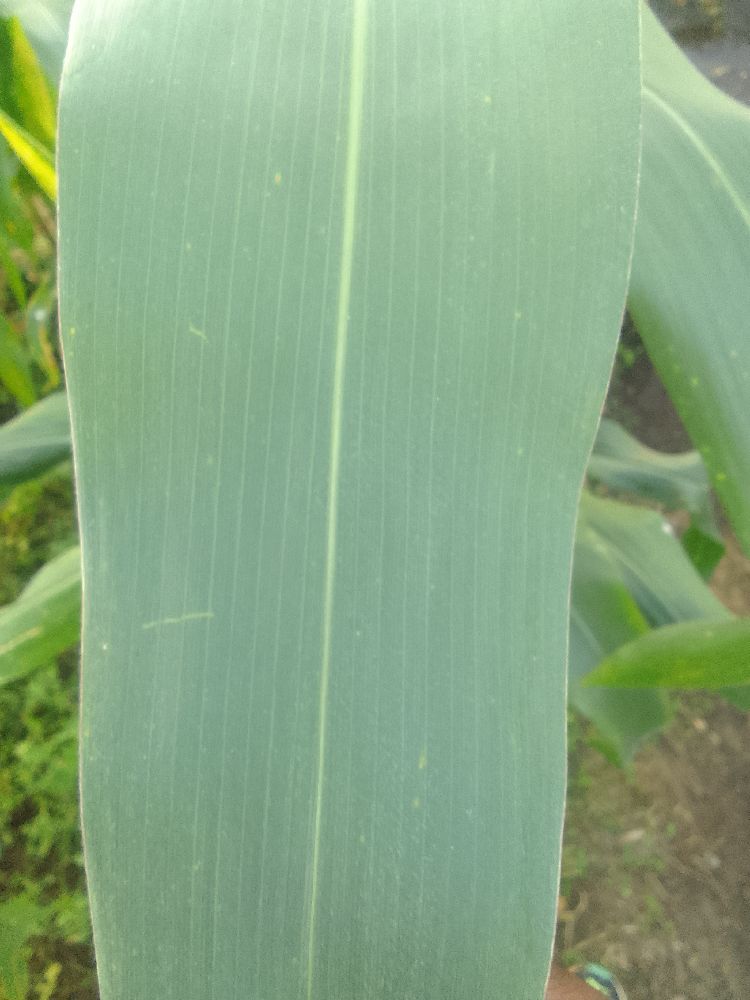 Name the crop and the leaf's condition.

maize, healthy
